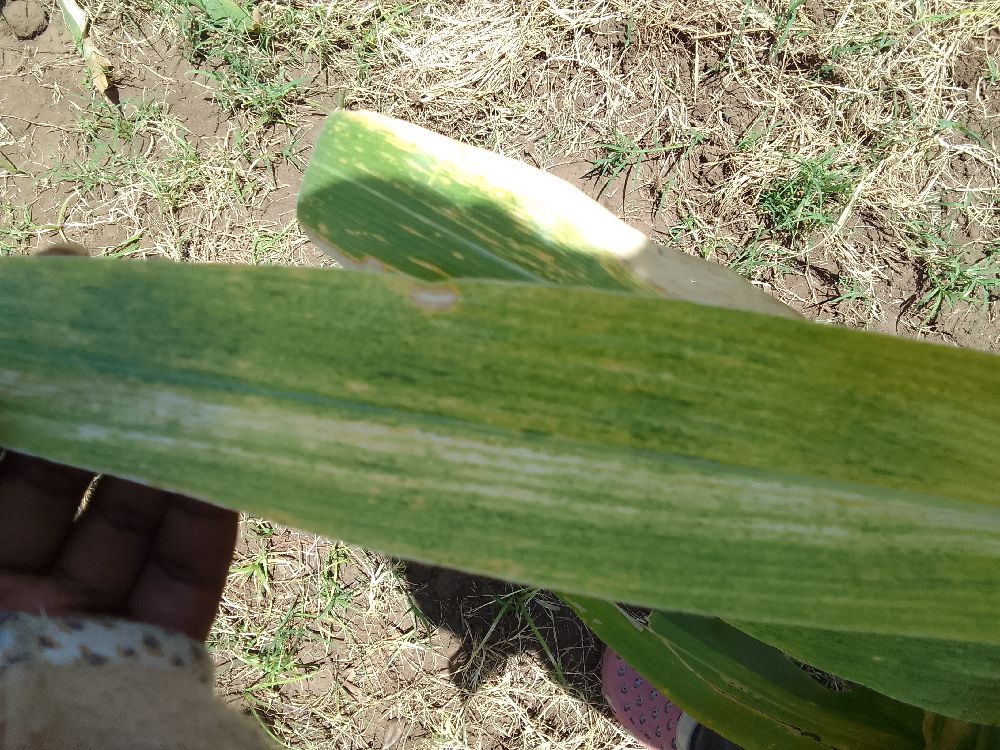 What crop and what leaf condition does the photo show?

maize, maize lethal necrosis
